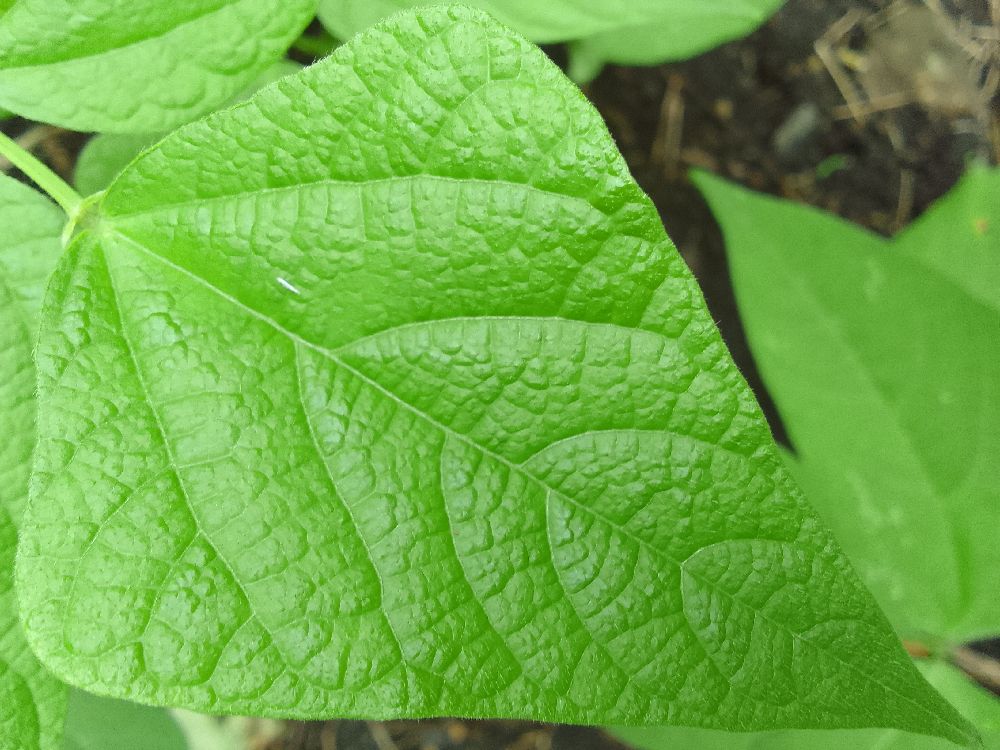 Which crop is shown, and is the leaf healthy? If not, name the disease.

common bean, healthy
